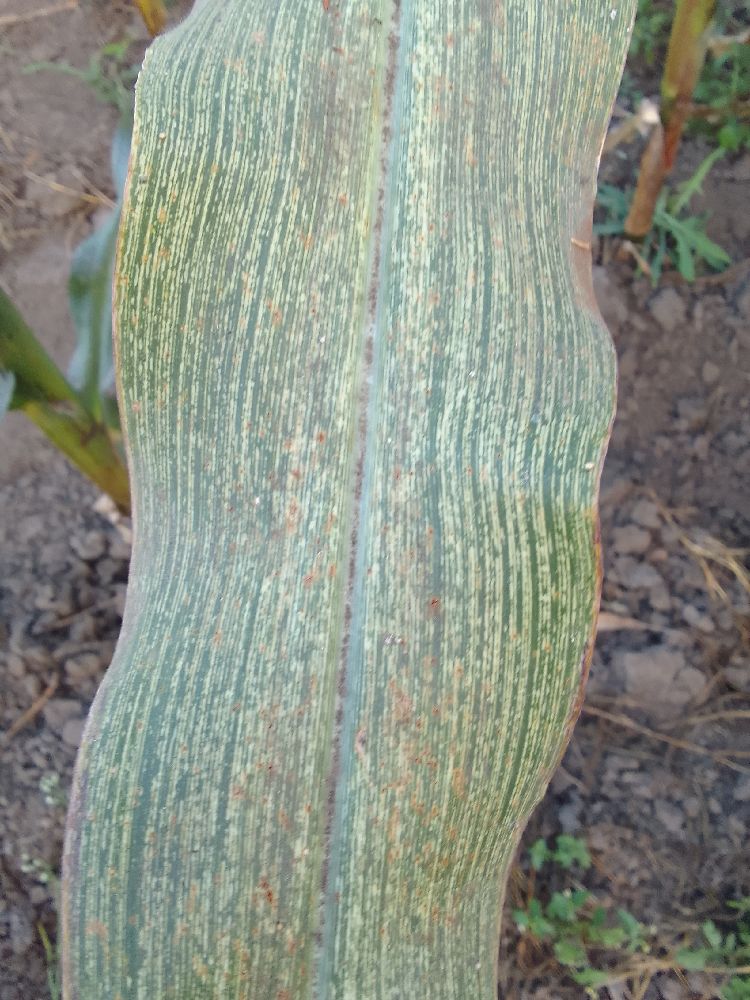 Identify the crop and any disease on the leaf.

maize, maize streak virus
